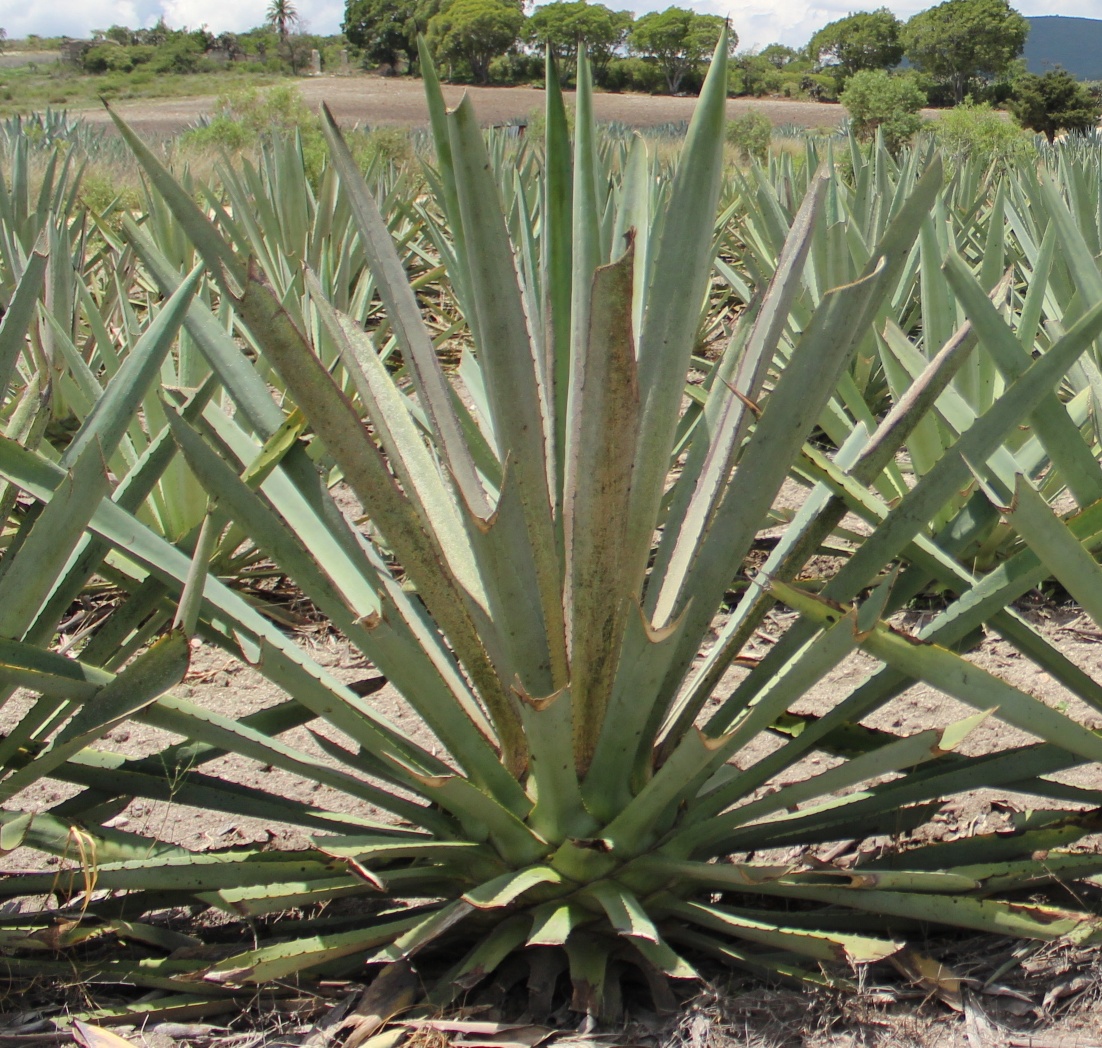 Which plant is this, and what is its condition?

agave, spotted
